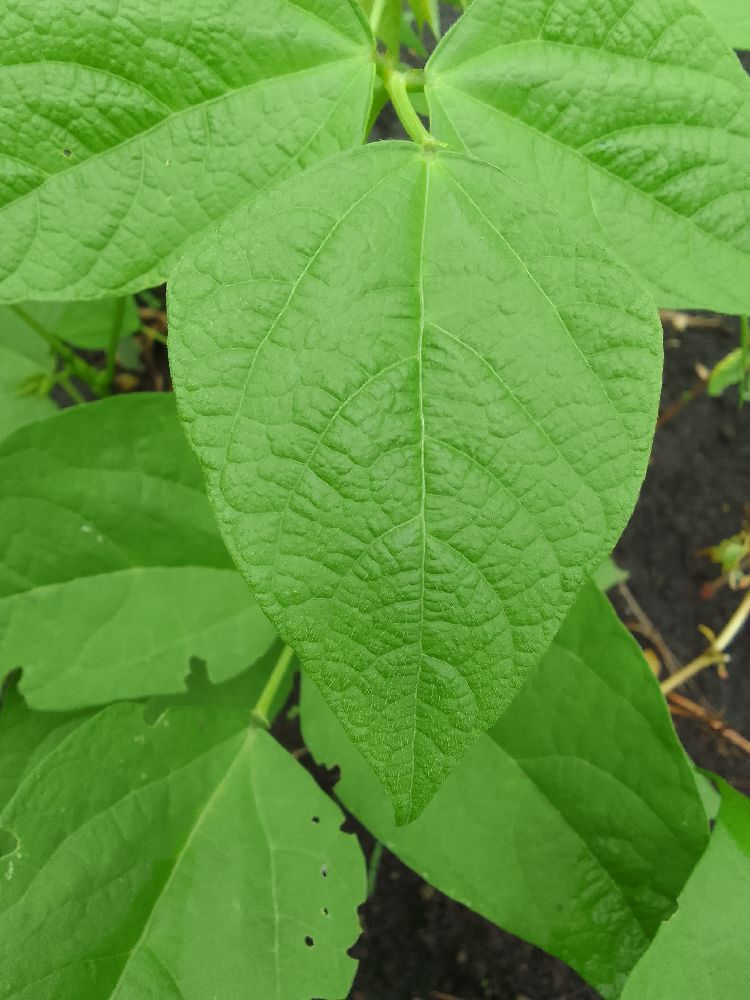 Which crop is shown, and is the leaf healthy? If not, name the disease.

common bean, healthy
